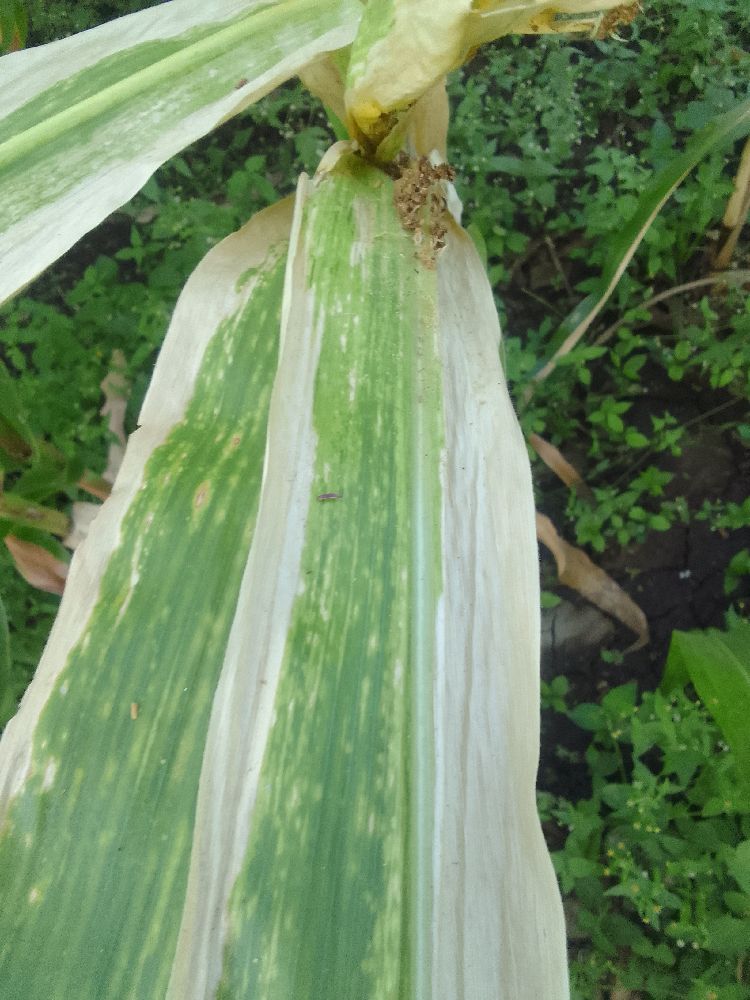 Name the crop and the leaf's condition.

maize, maize lethal necrosis
